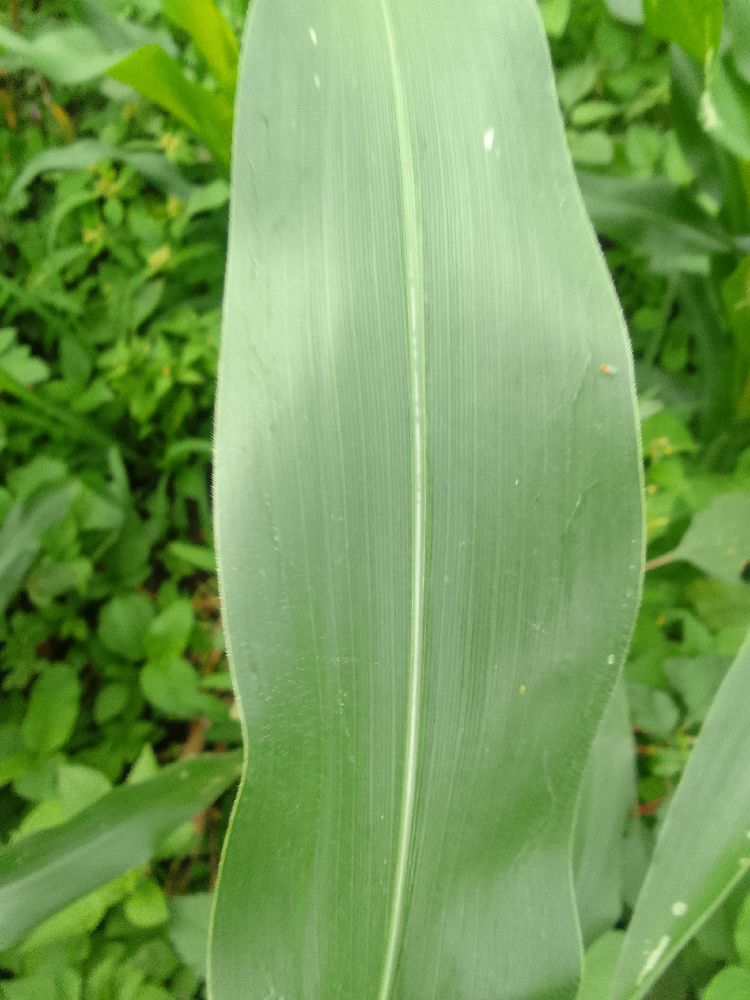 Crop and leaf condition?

maize, healthy
